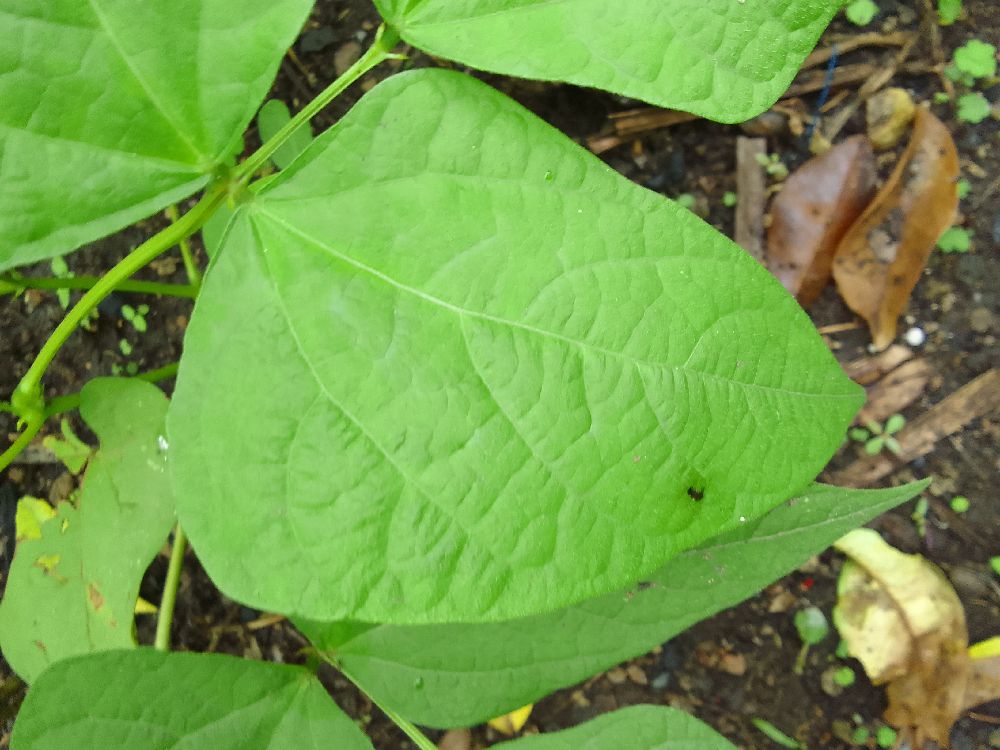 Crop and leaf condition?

common bean, healthy
